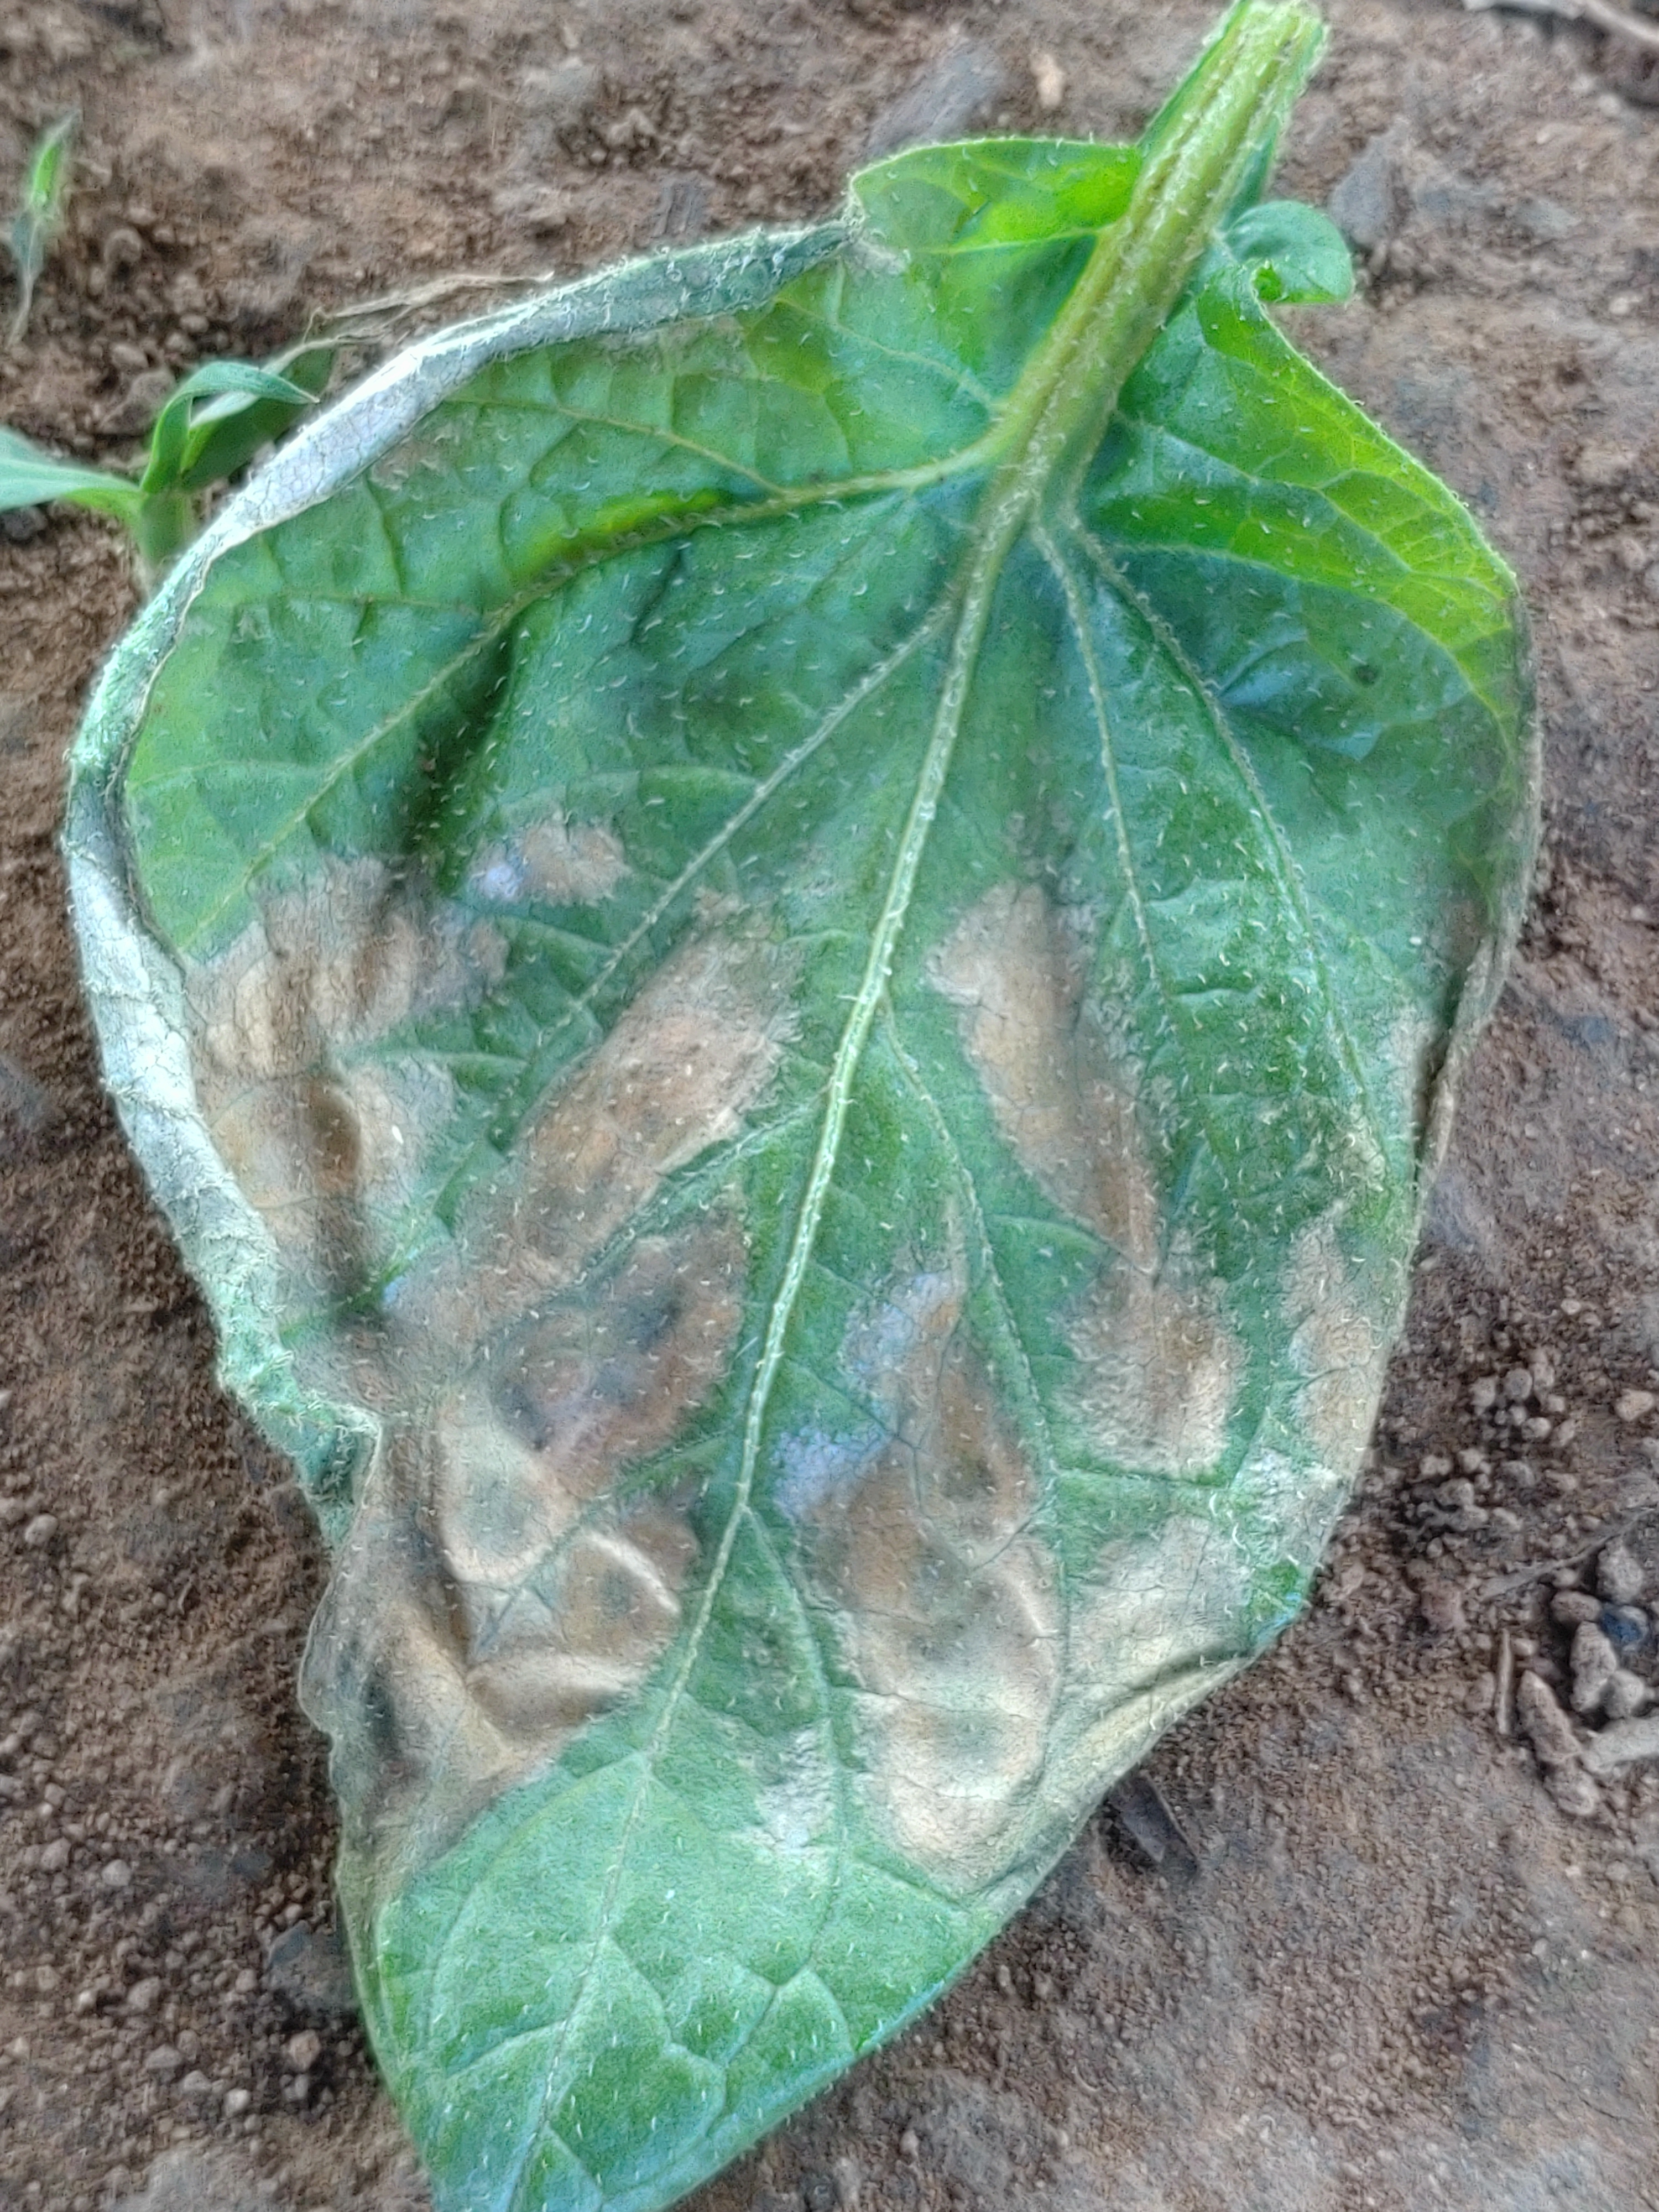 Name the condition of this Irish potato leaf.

early blight
